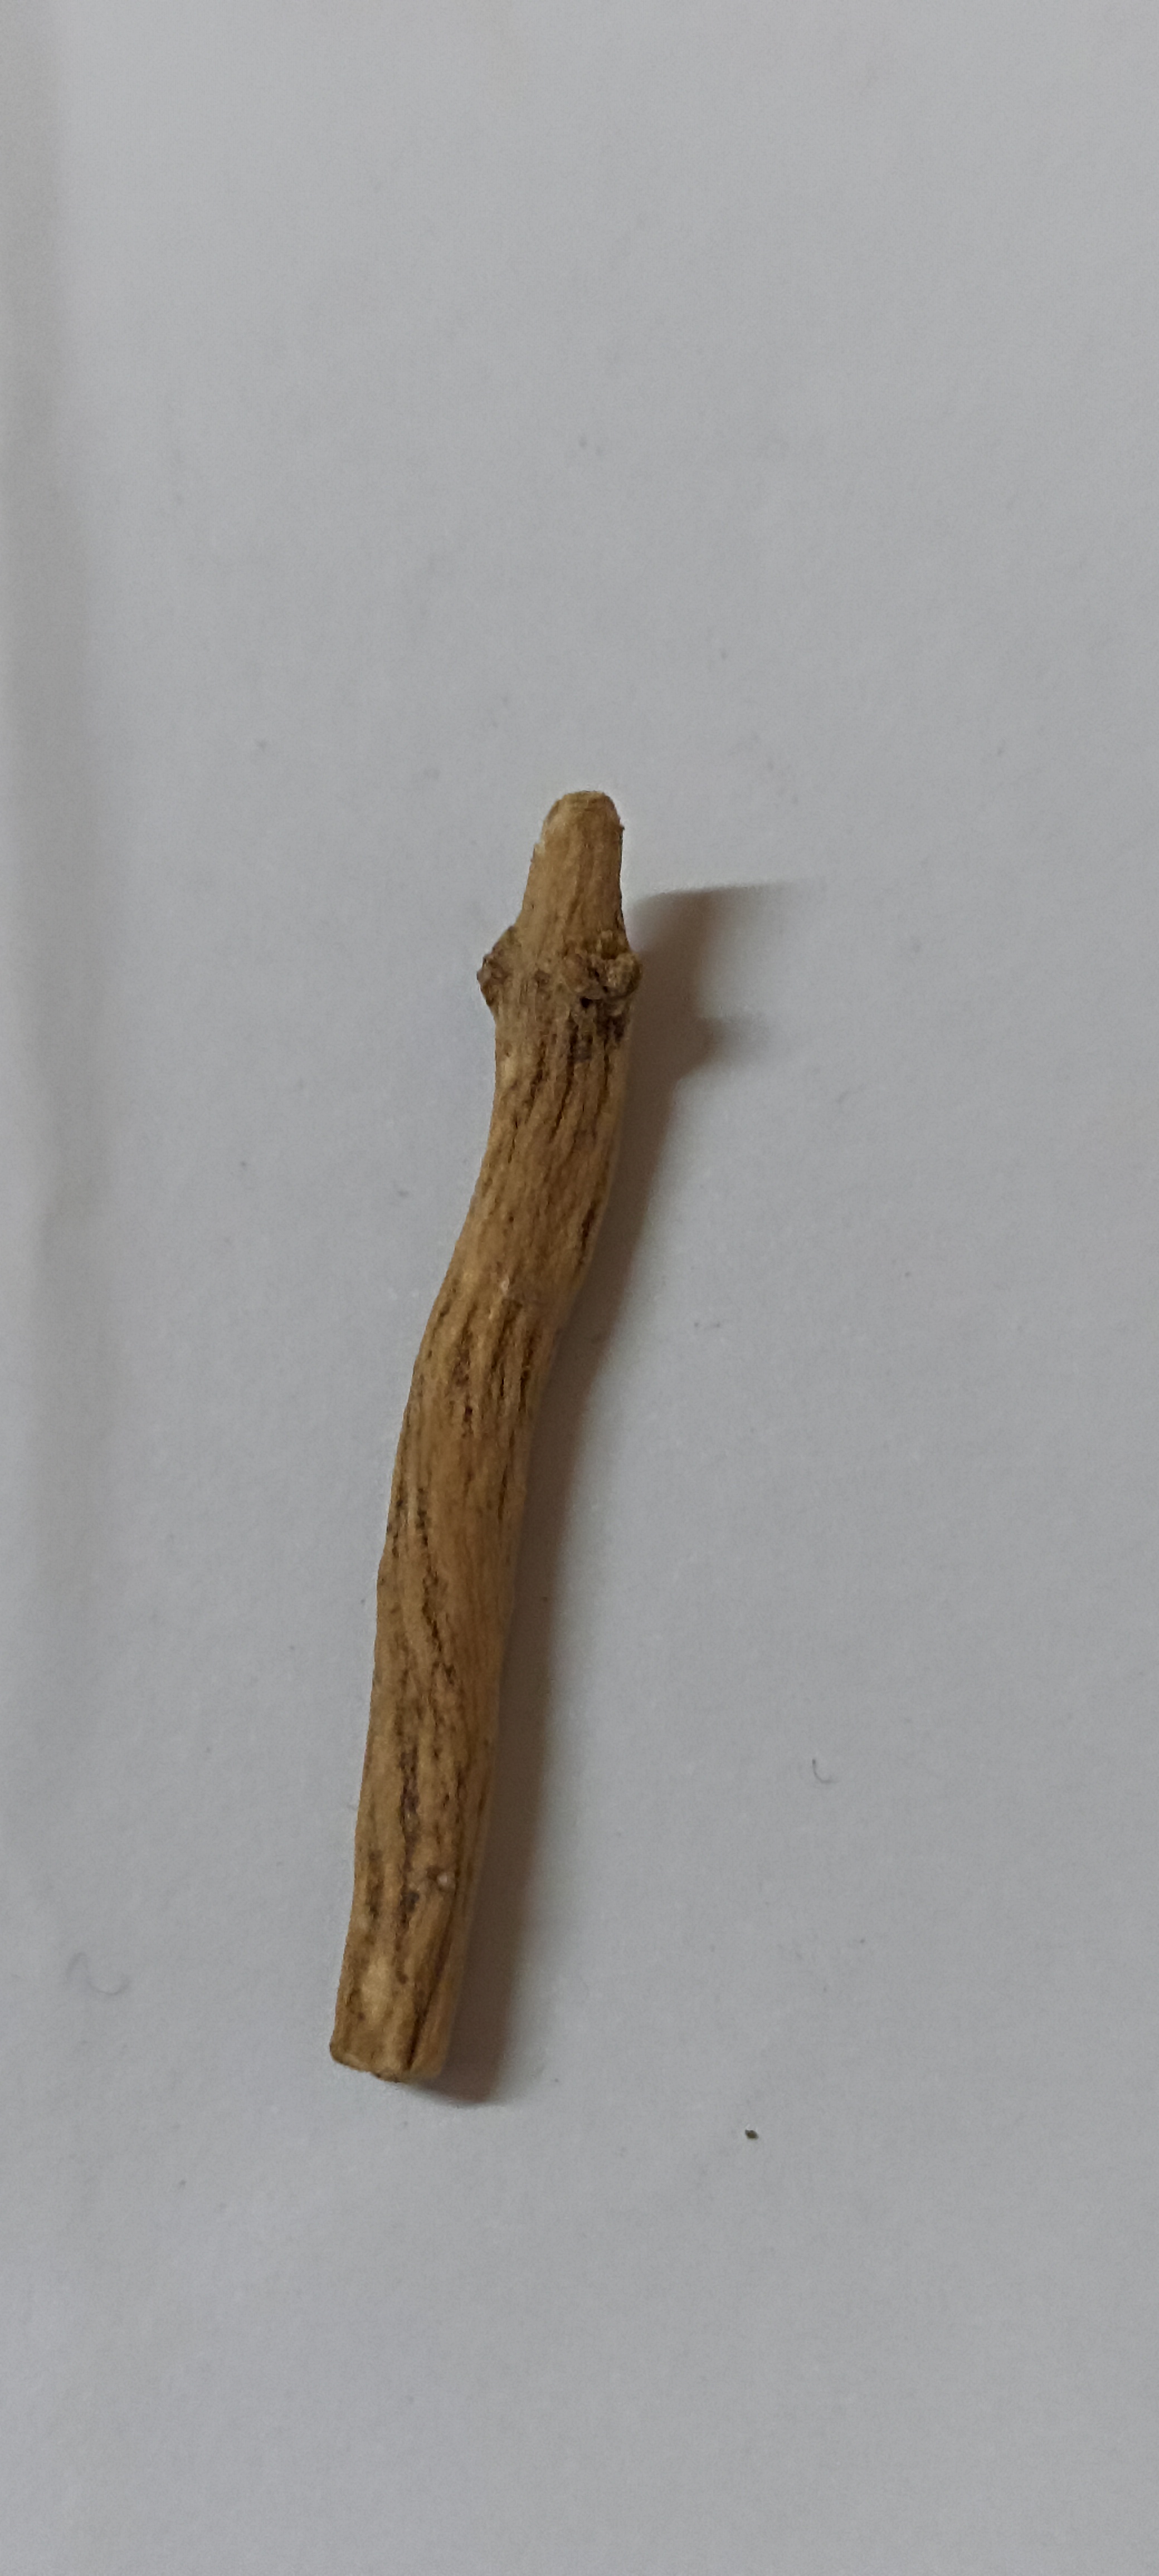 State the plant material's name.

ashwagandha
